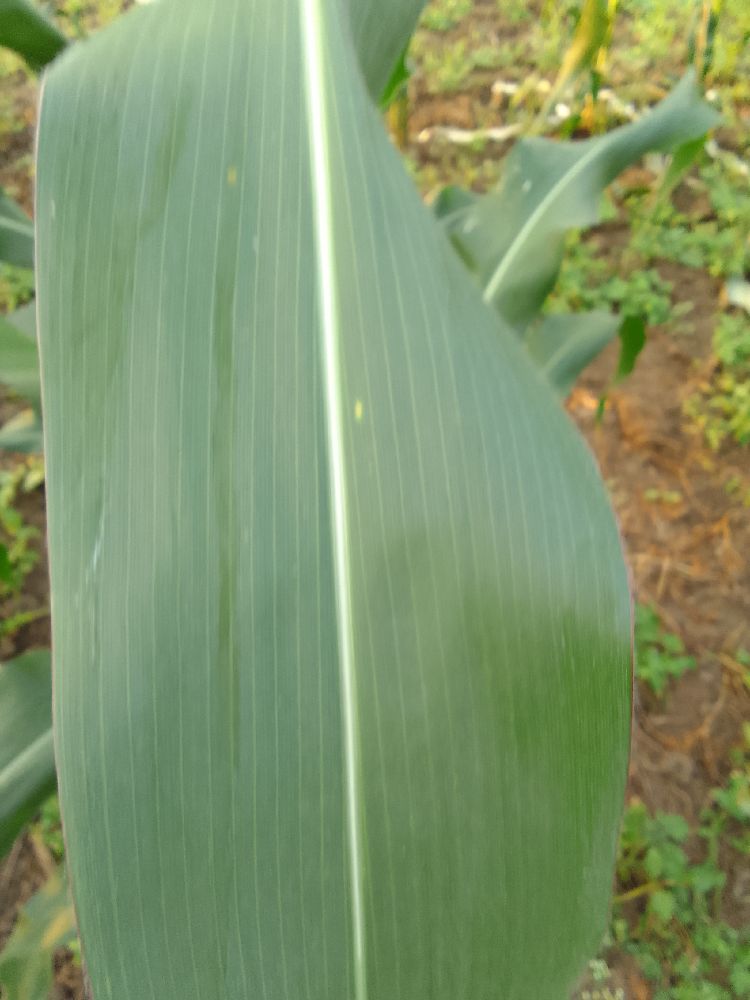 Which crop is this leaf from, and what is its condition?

maize, healthy
